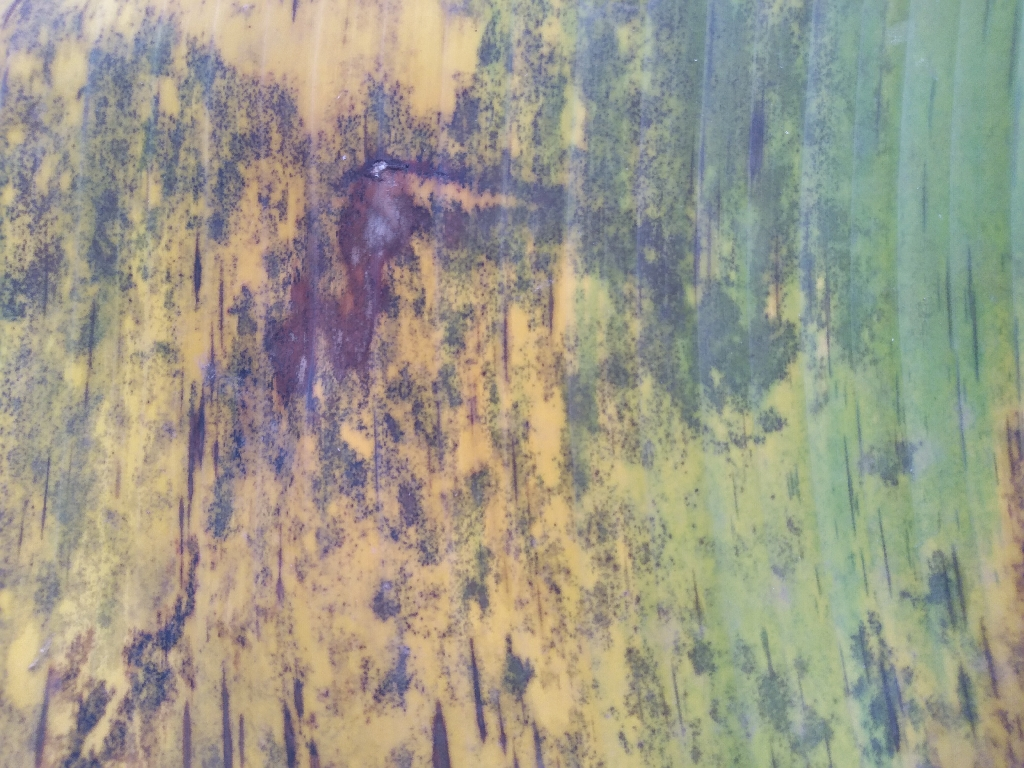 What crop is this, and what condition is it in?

banana, black sigatoka
